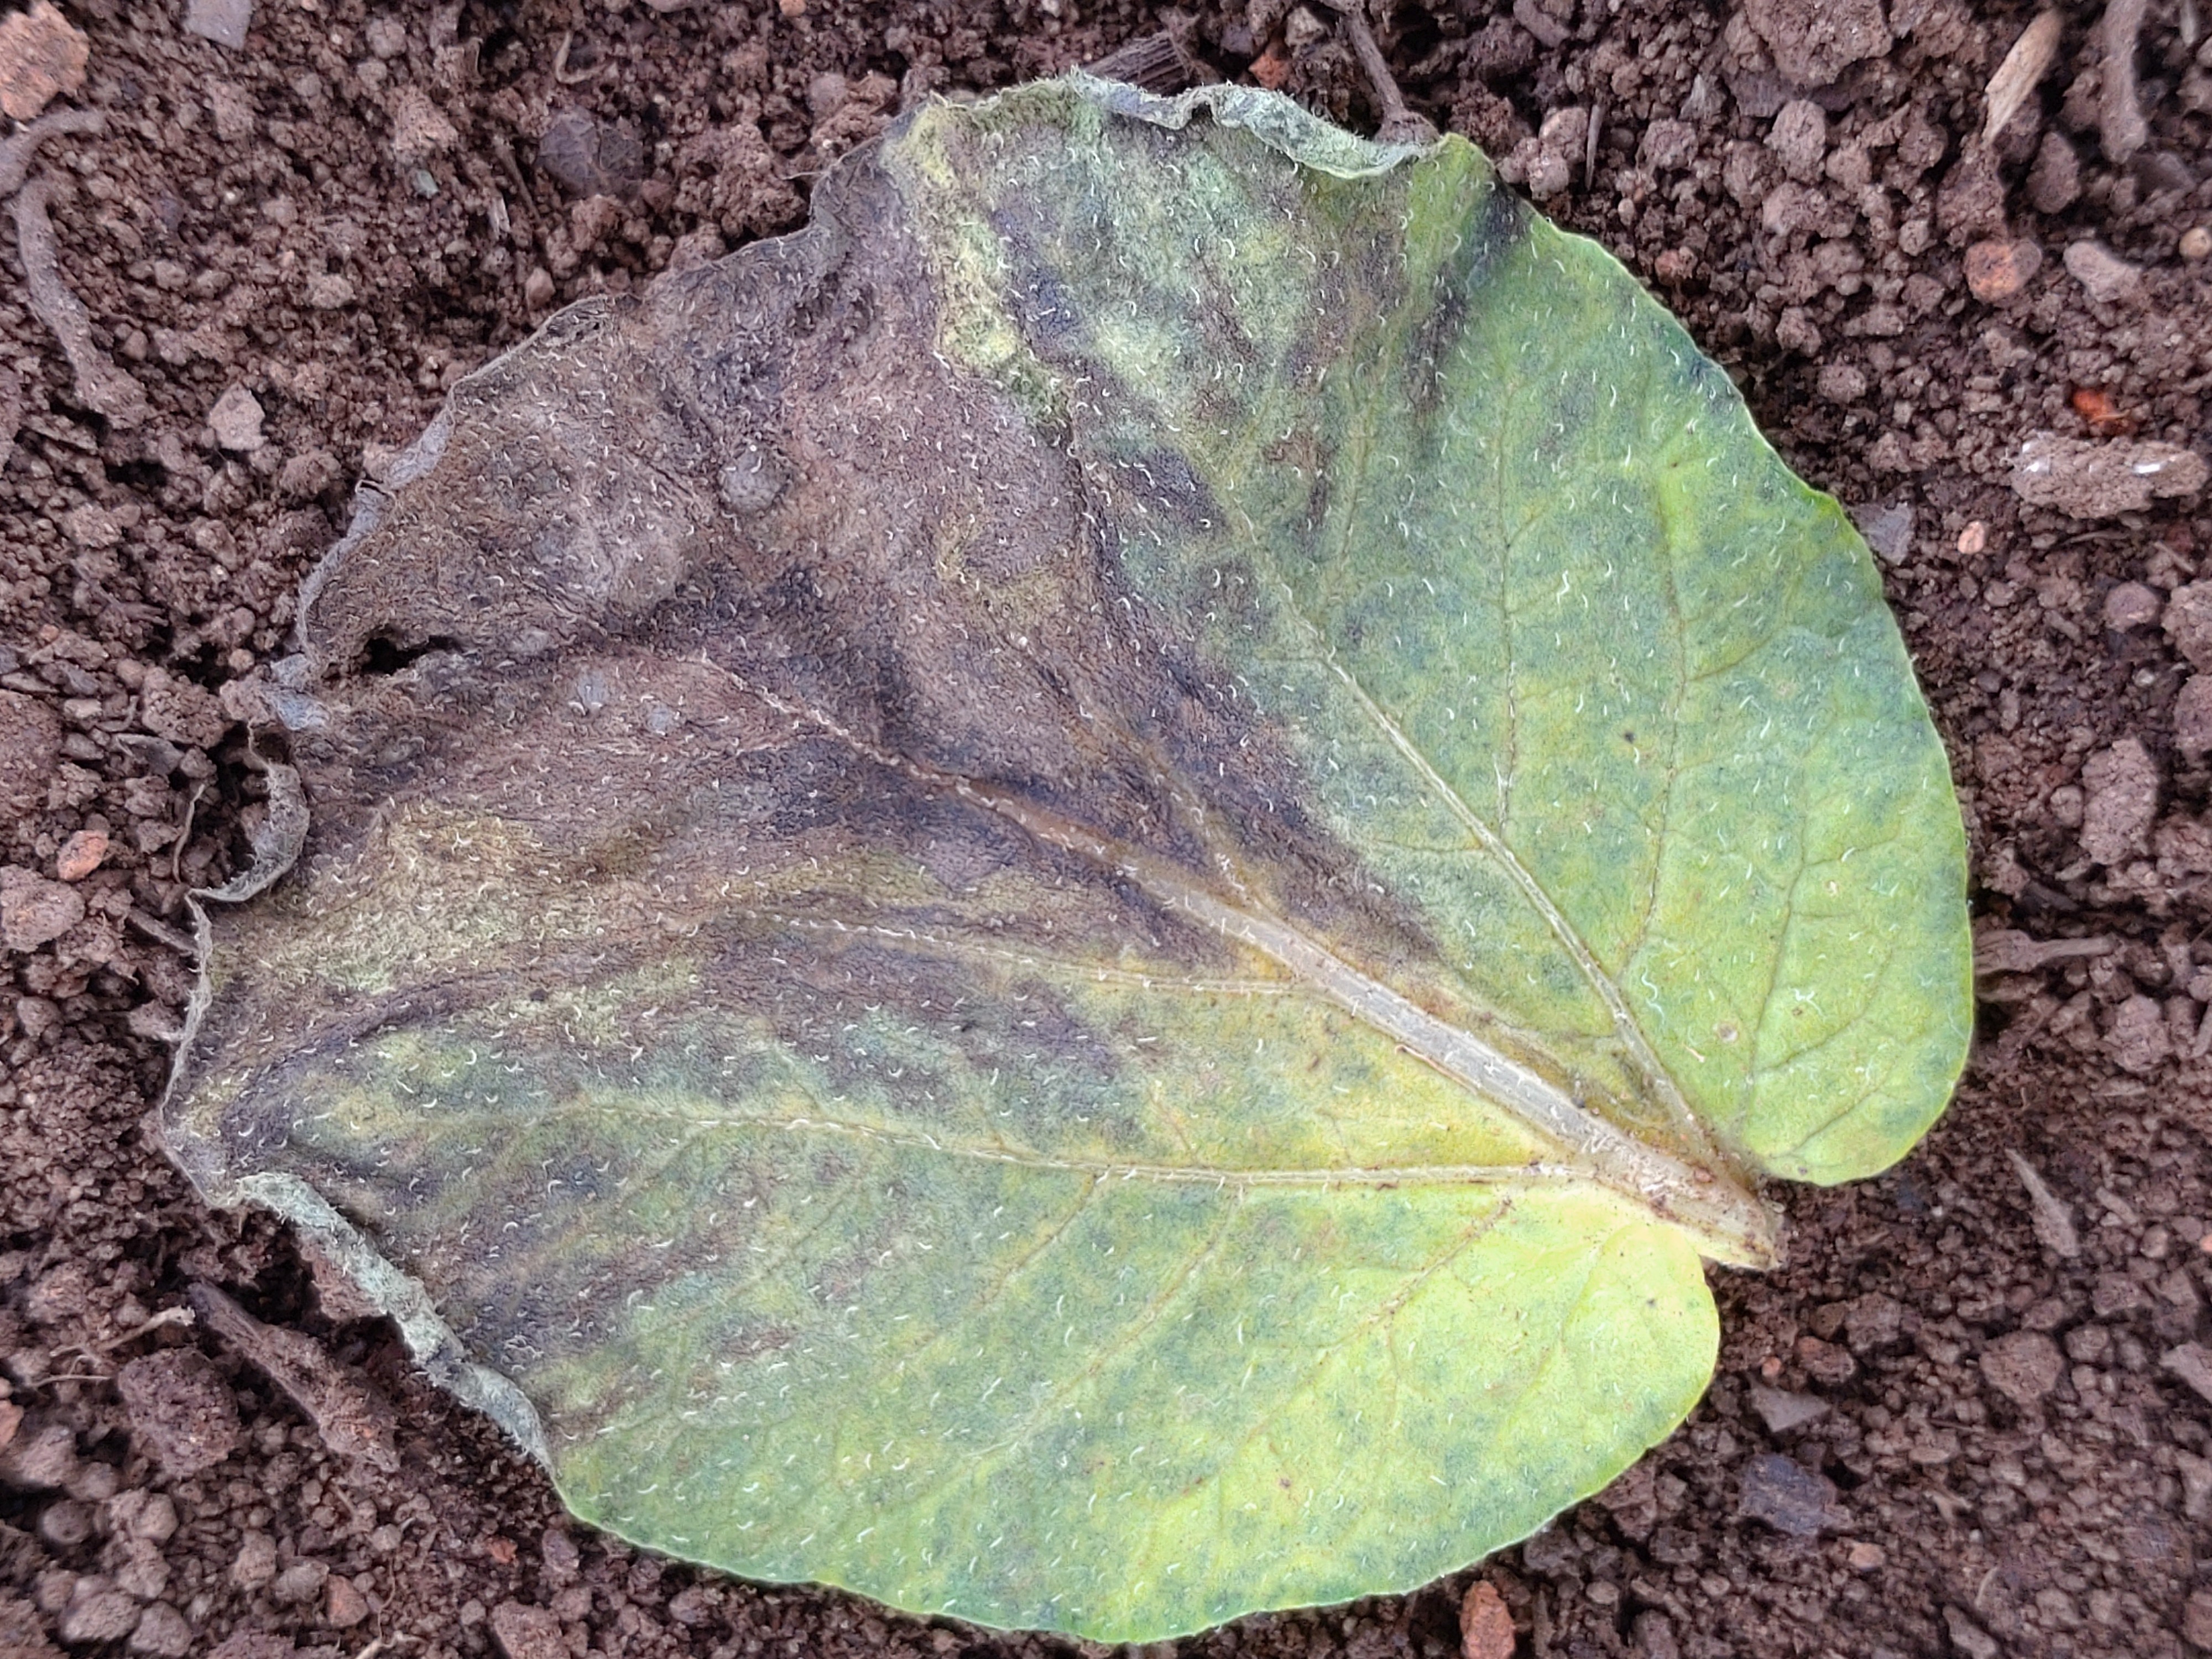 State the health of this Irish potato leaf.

late blight
